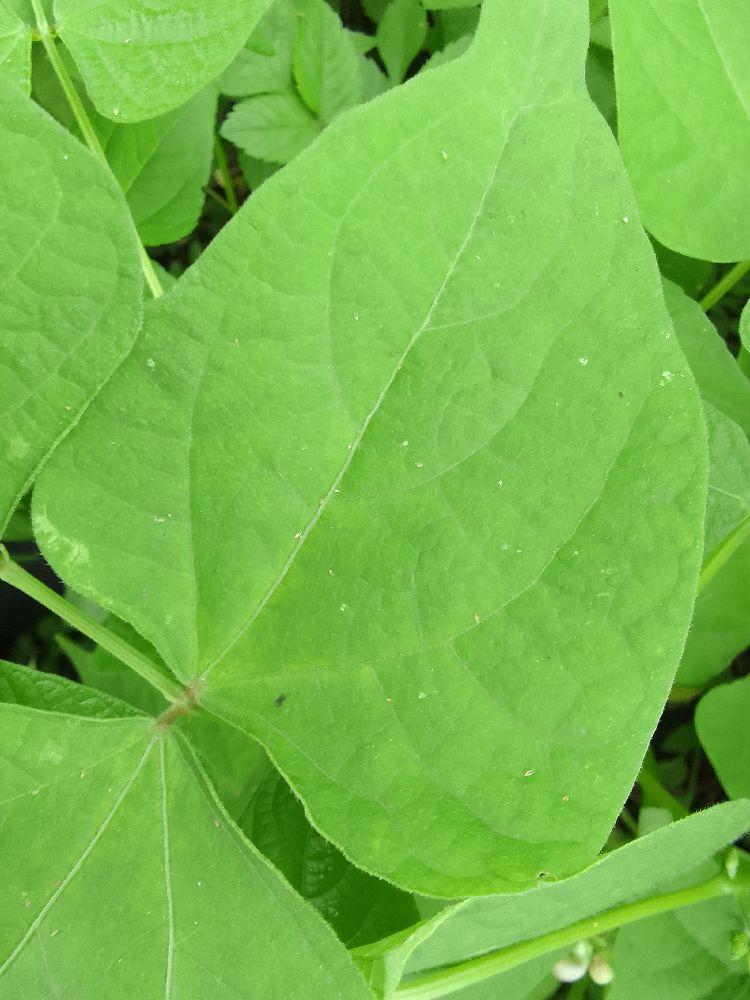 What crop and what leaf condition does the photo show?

common bean, healthy
